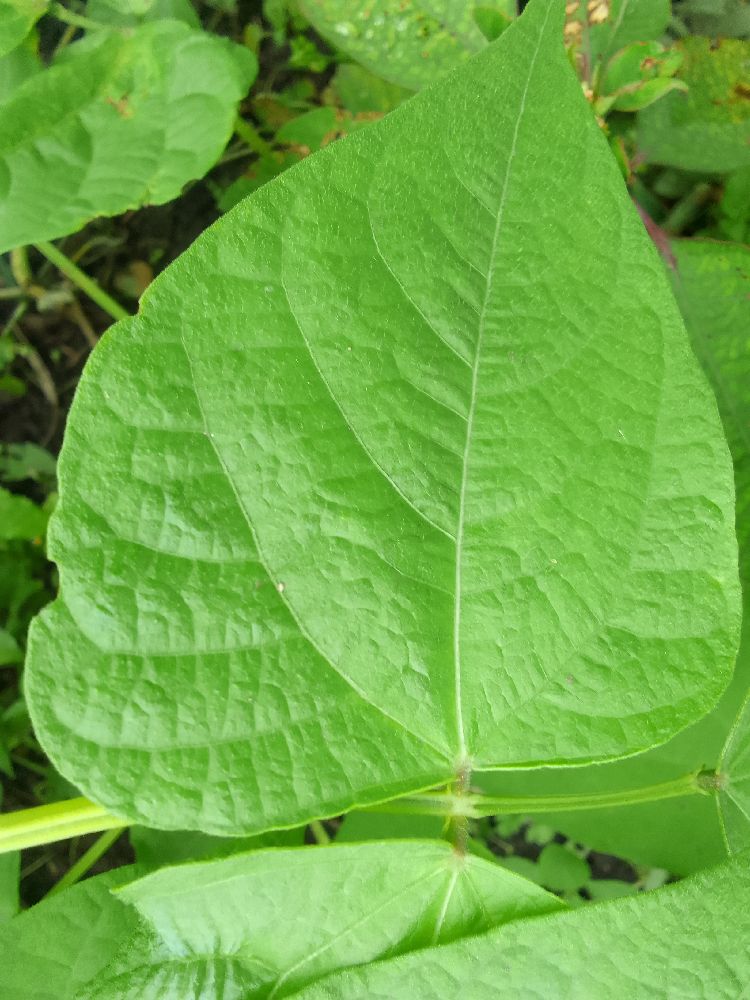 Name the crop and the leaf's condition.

common bean, healthy
